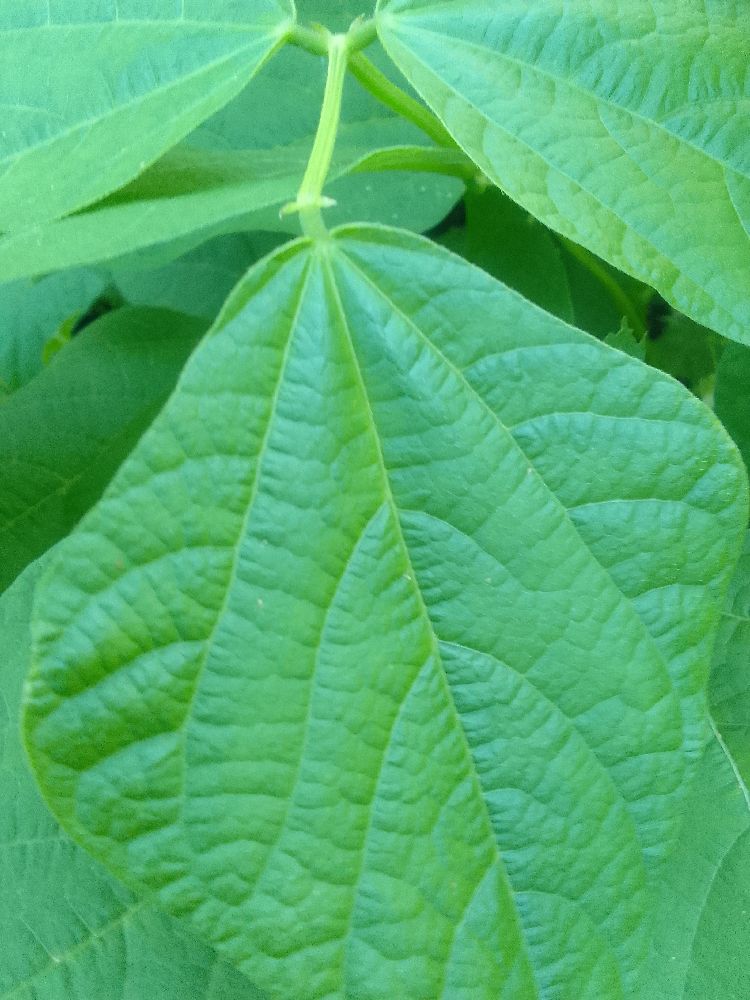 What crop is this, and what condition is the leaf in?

common bean, healthy
